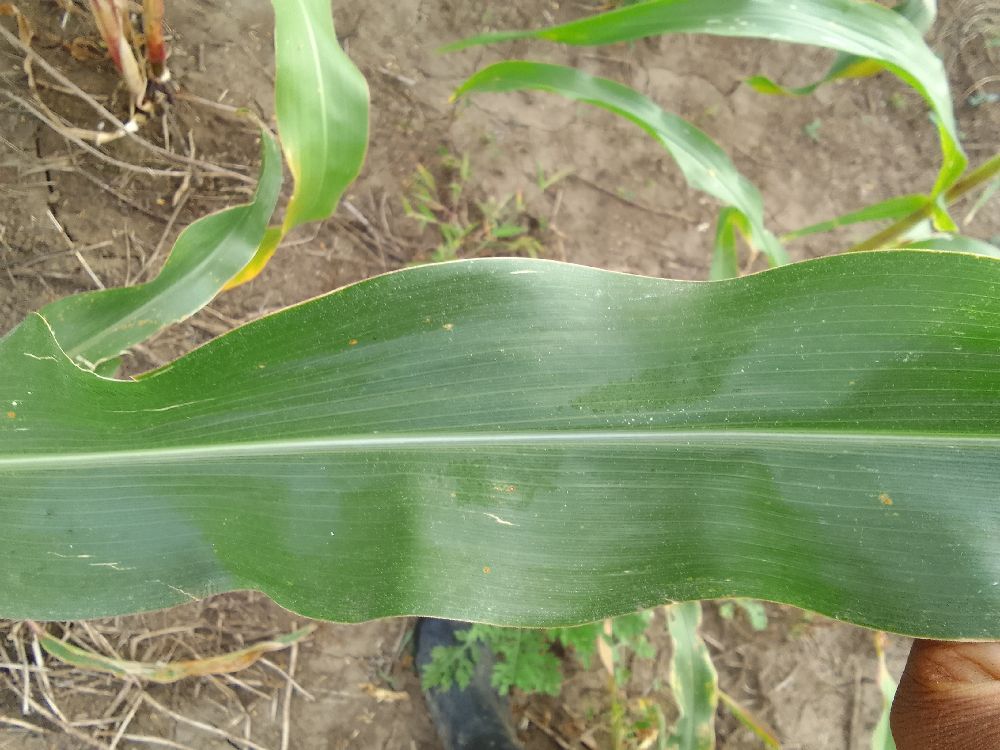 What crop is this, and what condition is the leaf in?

maize, healthy
